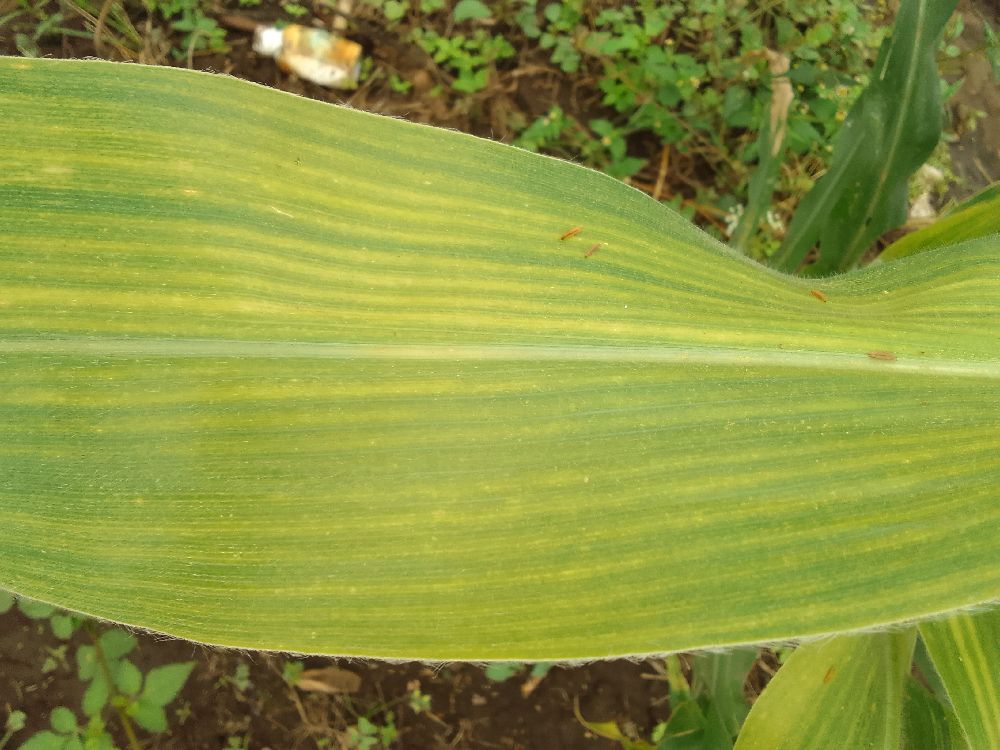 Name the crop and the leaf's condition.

maize, maize lethal necrosis
